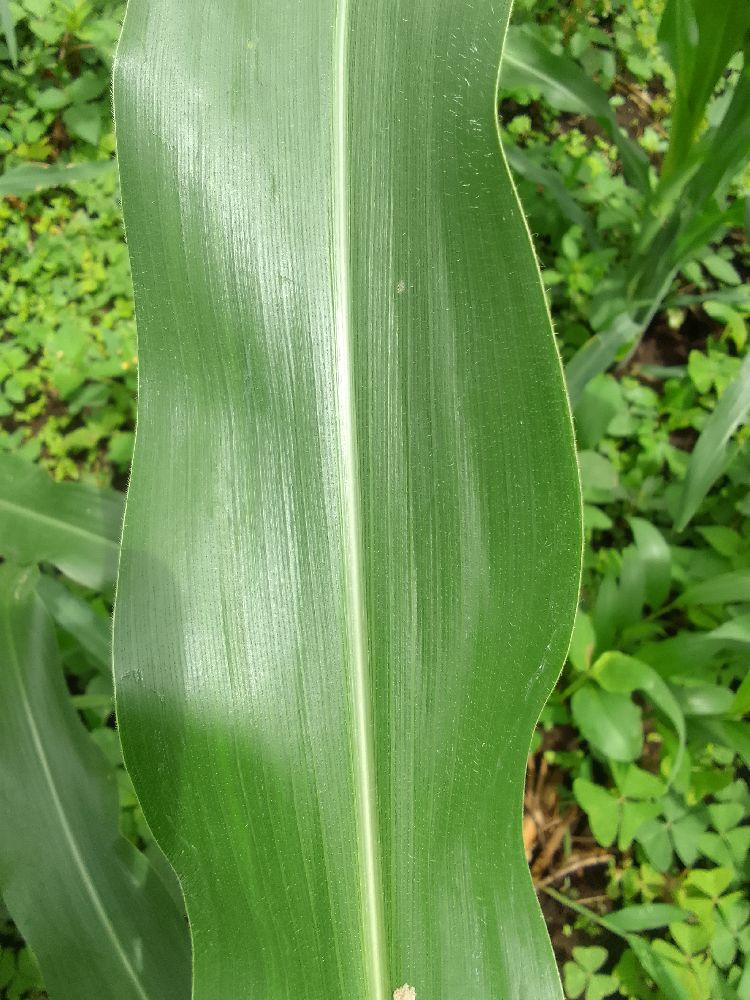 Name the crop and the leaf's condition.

maize, healthy
